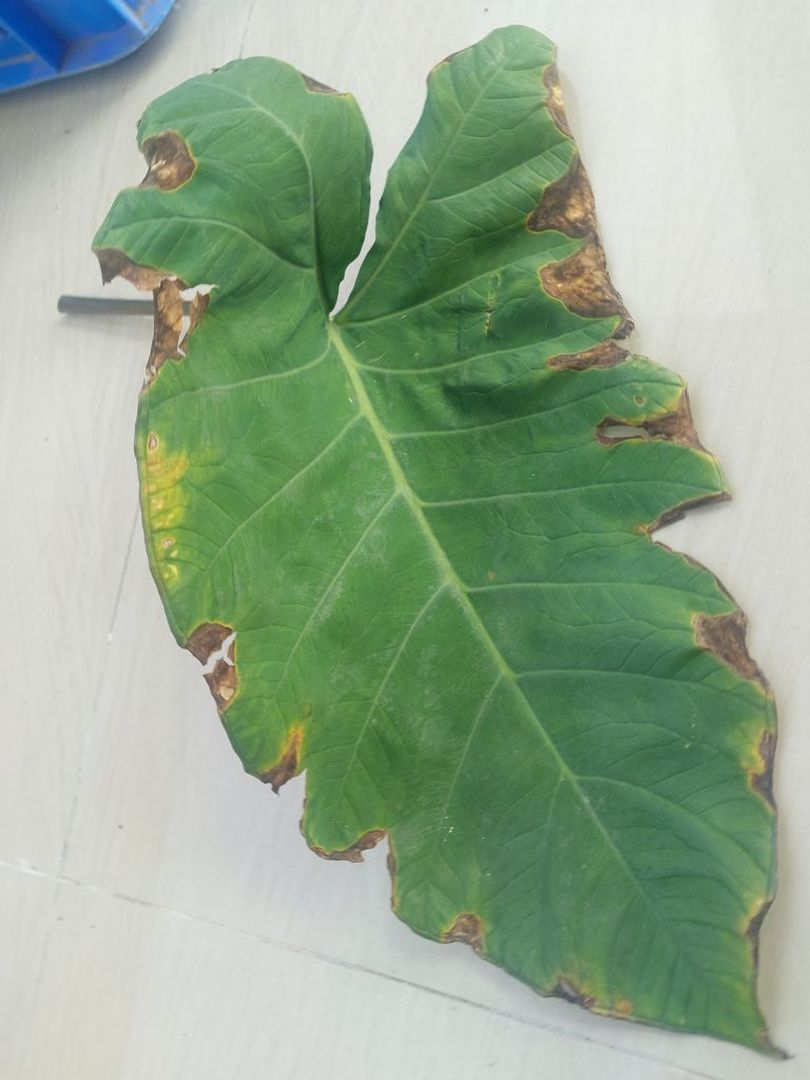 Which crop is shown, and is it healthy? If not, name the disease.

taro, leaf blight
